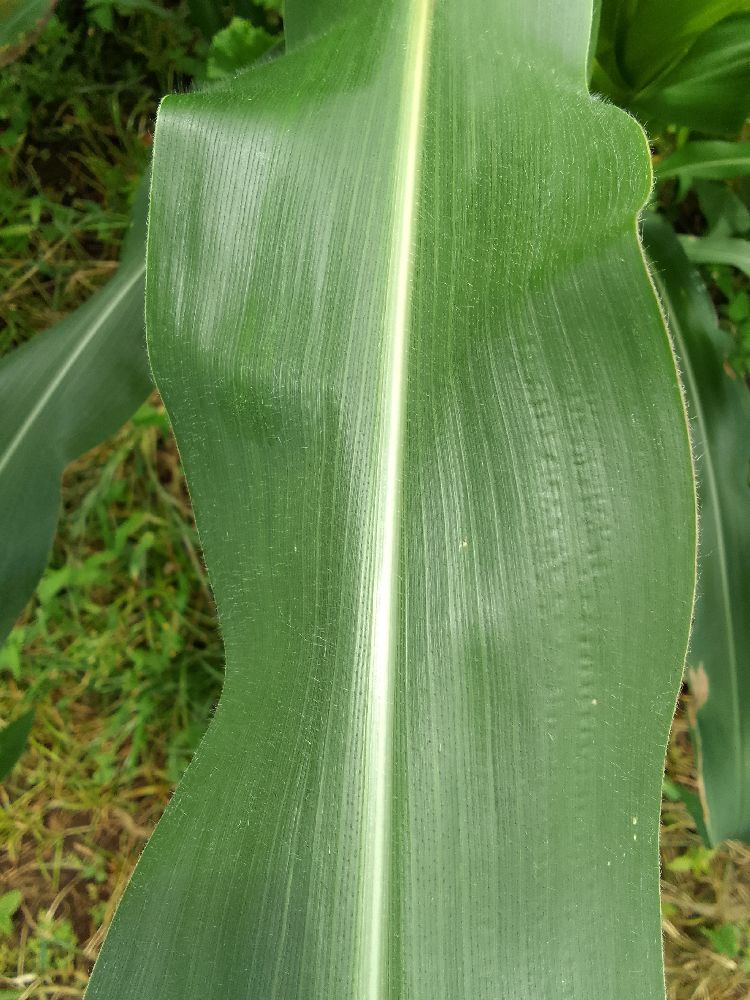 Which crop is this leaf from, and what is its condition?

maize, healthy
